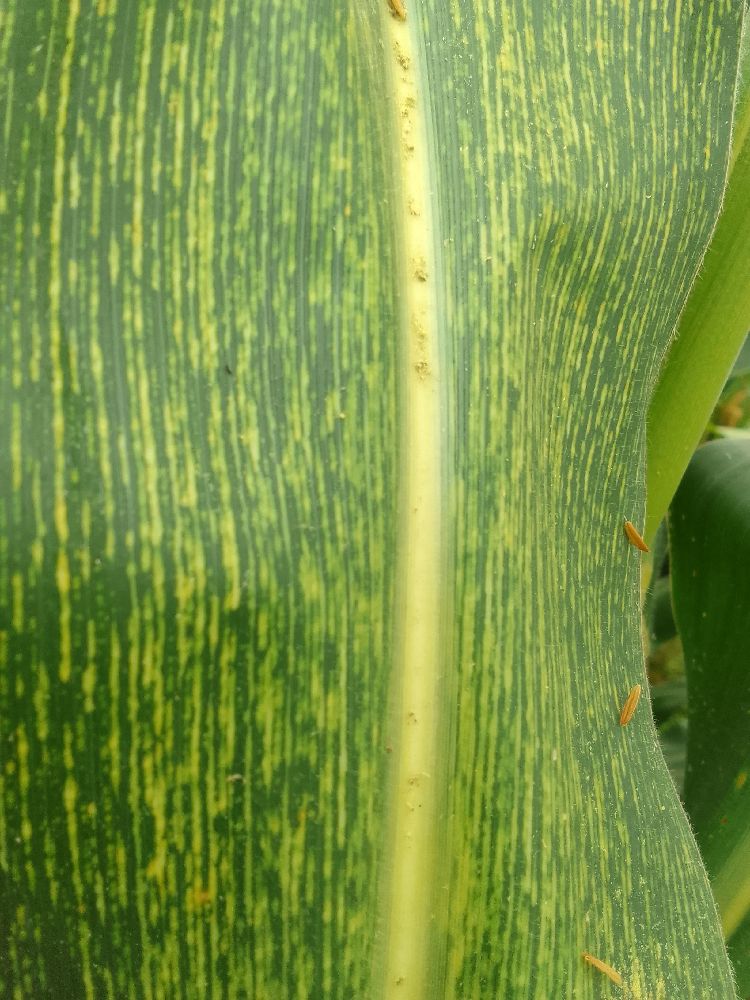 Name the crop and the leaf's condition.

maize, maize streak virus
